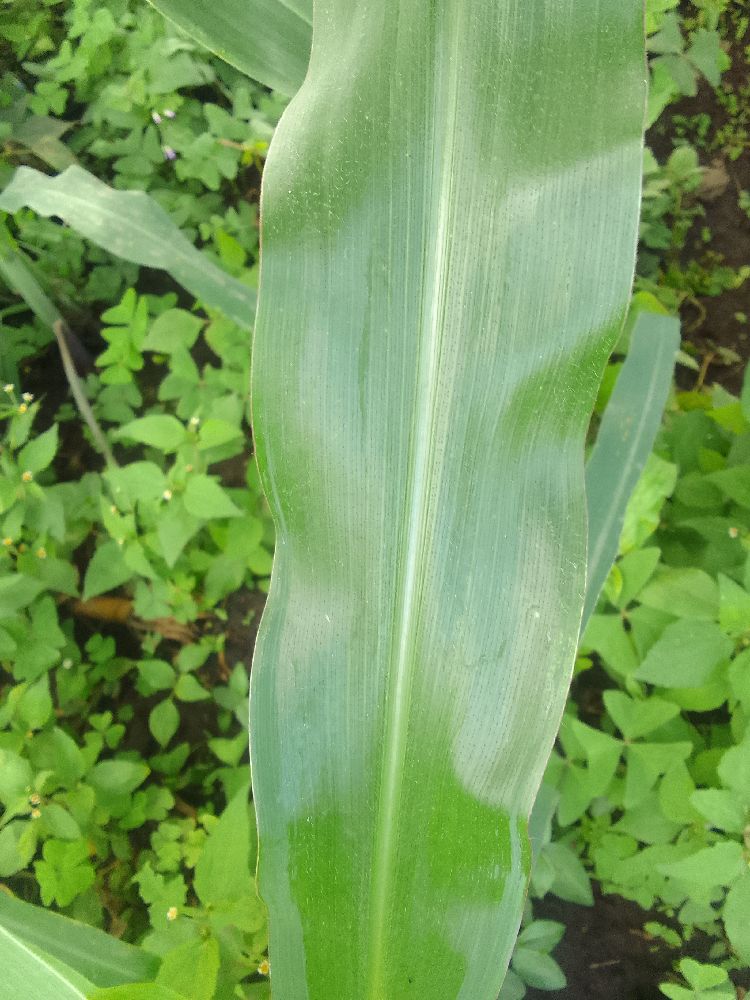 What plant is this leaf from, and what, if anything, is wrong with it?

maize, healthy
